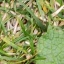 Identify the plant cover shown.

structured weed
